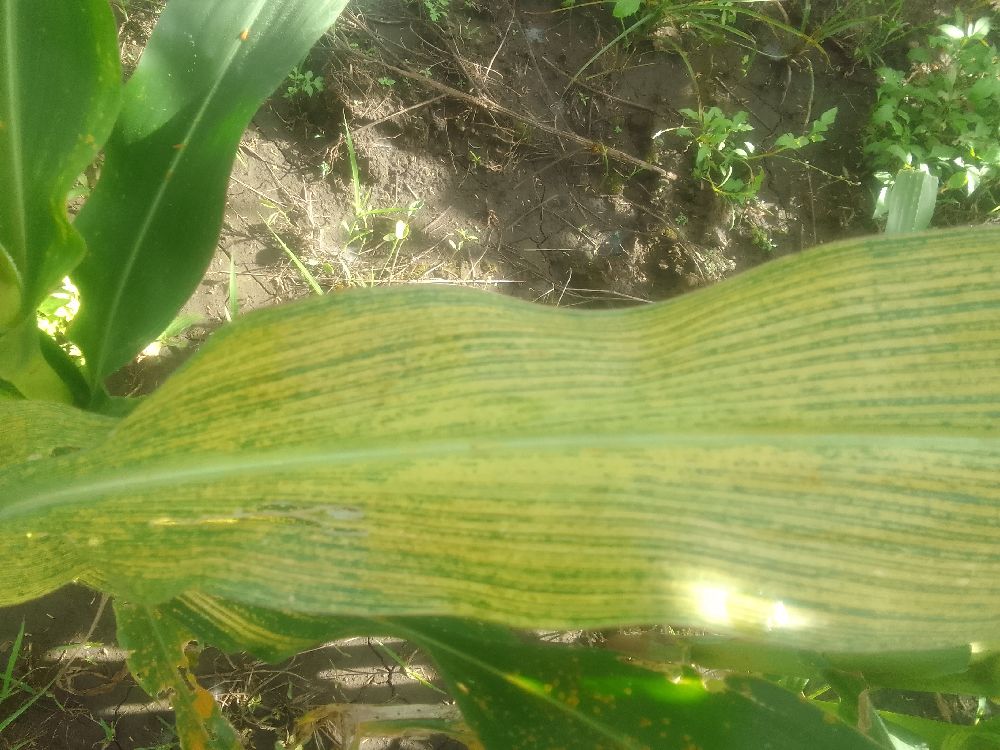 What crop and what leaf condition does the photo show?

maize, maize streak virus
